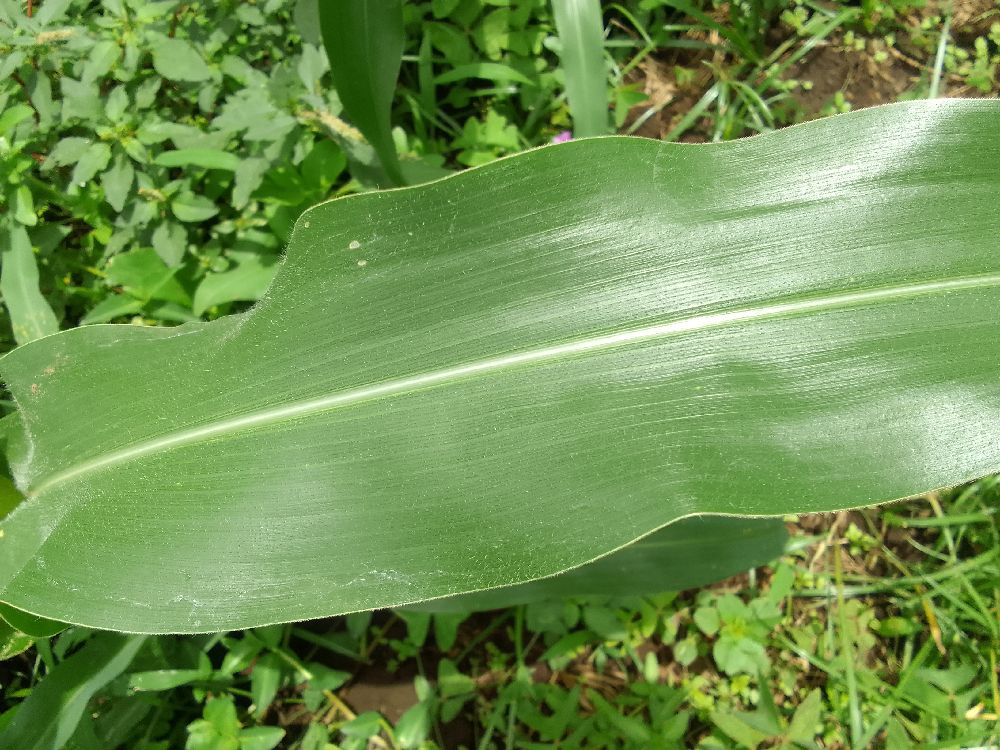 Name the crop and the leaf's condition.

maize, healthy
